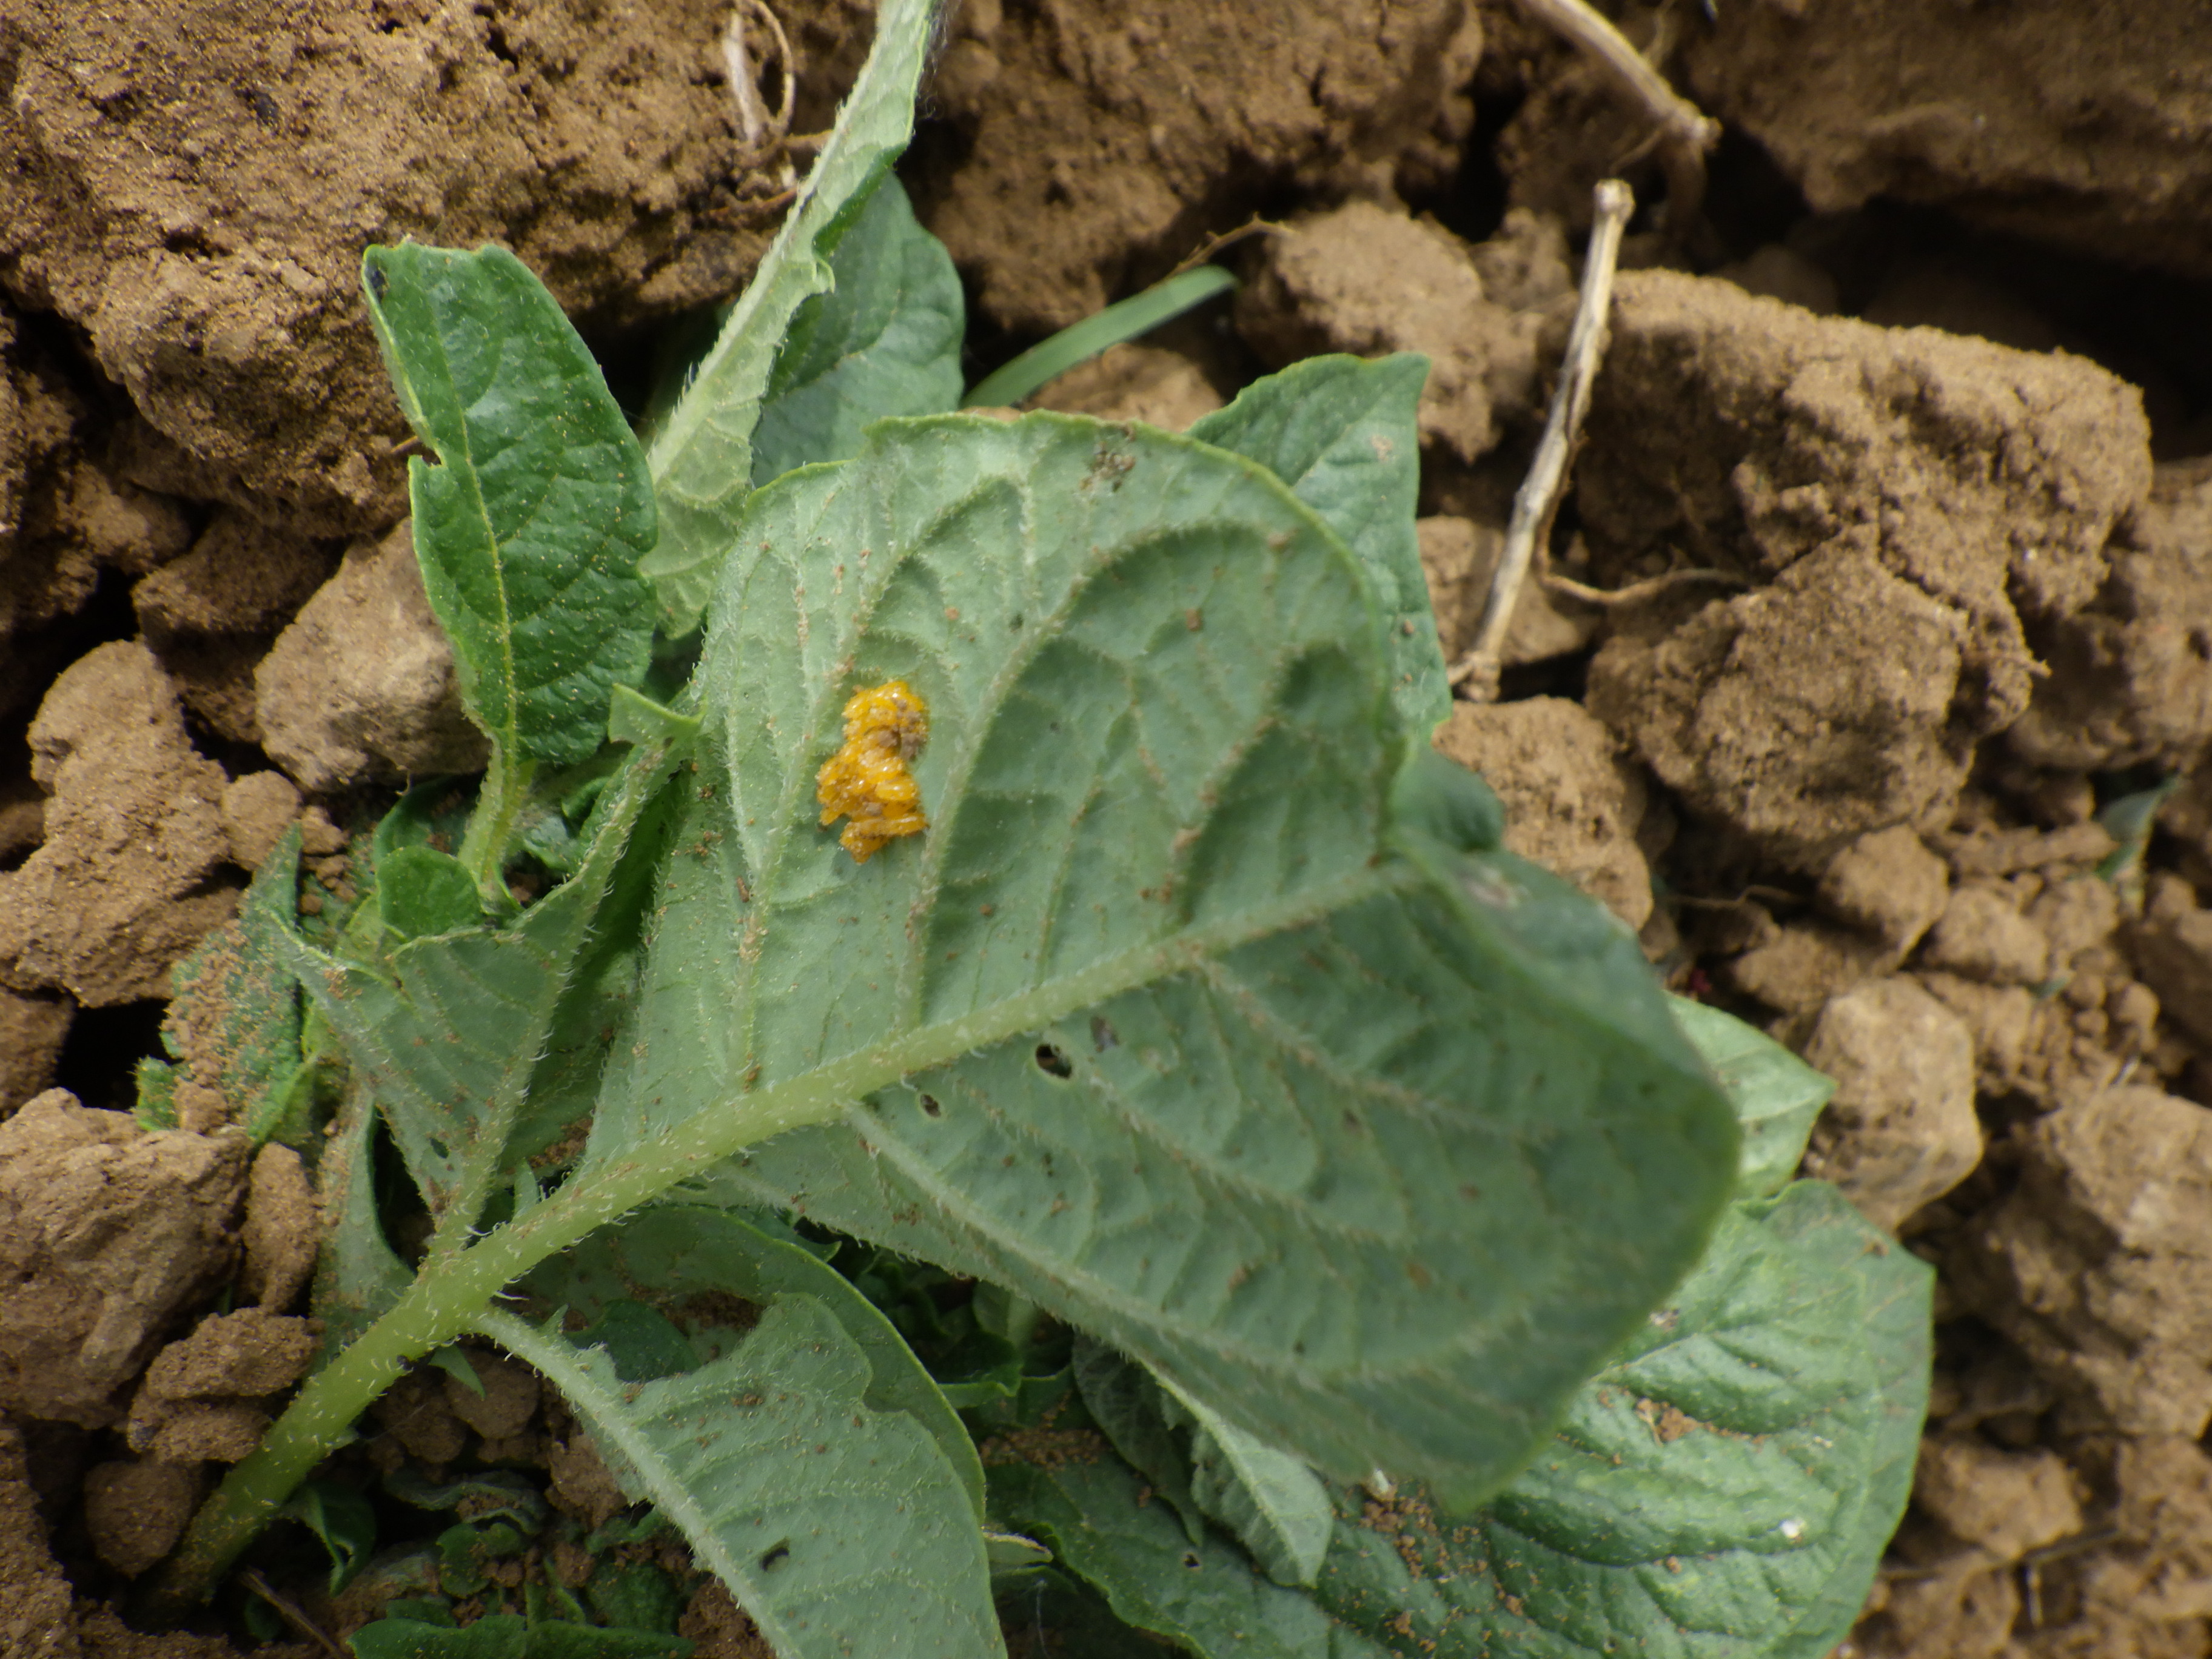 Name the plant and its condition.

potato, colorado potato beetle
